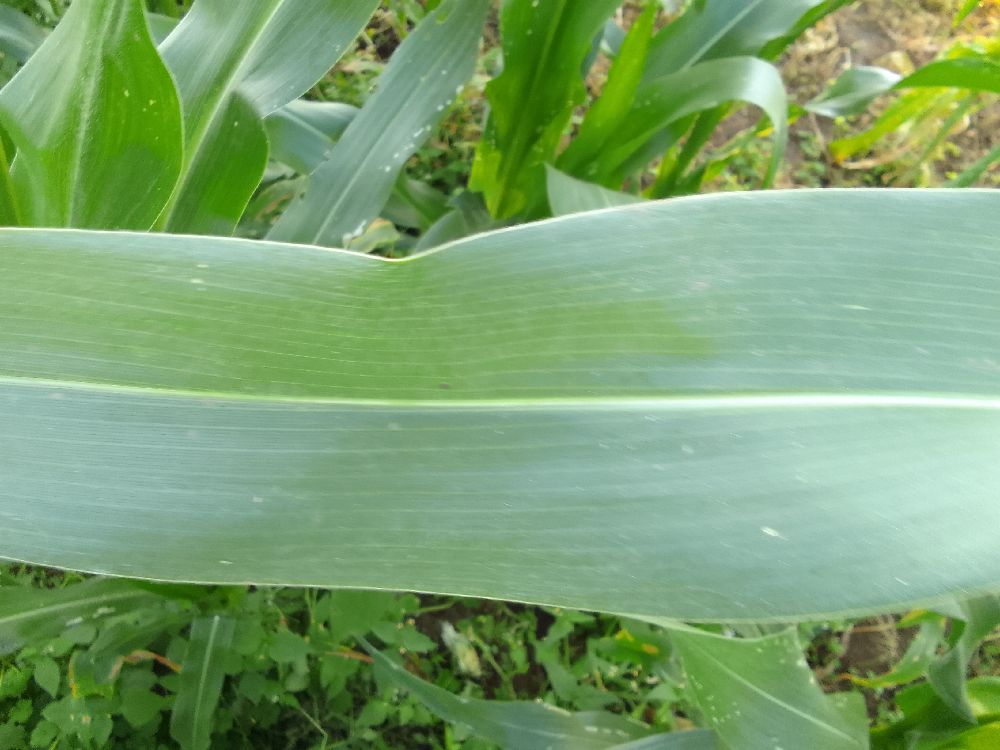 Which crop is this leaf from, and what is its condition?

maize, healthy
